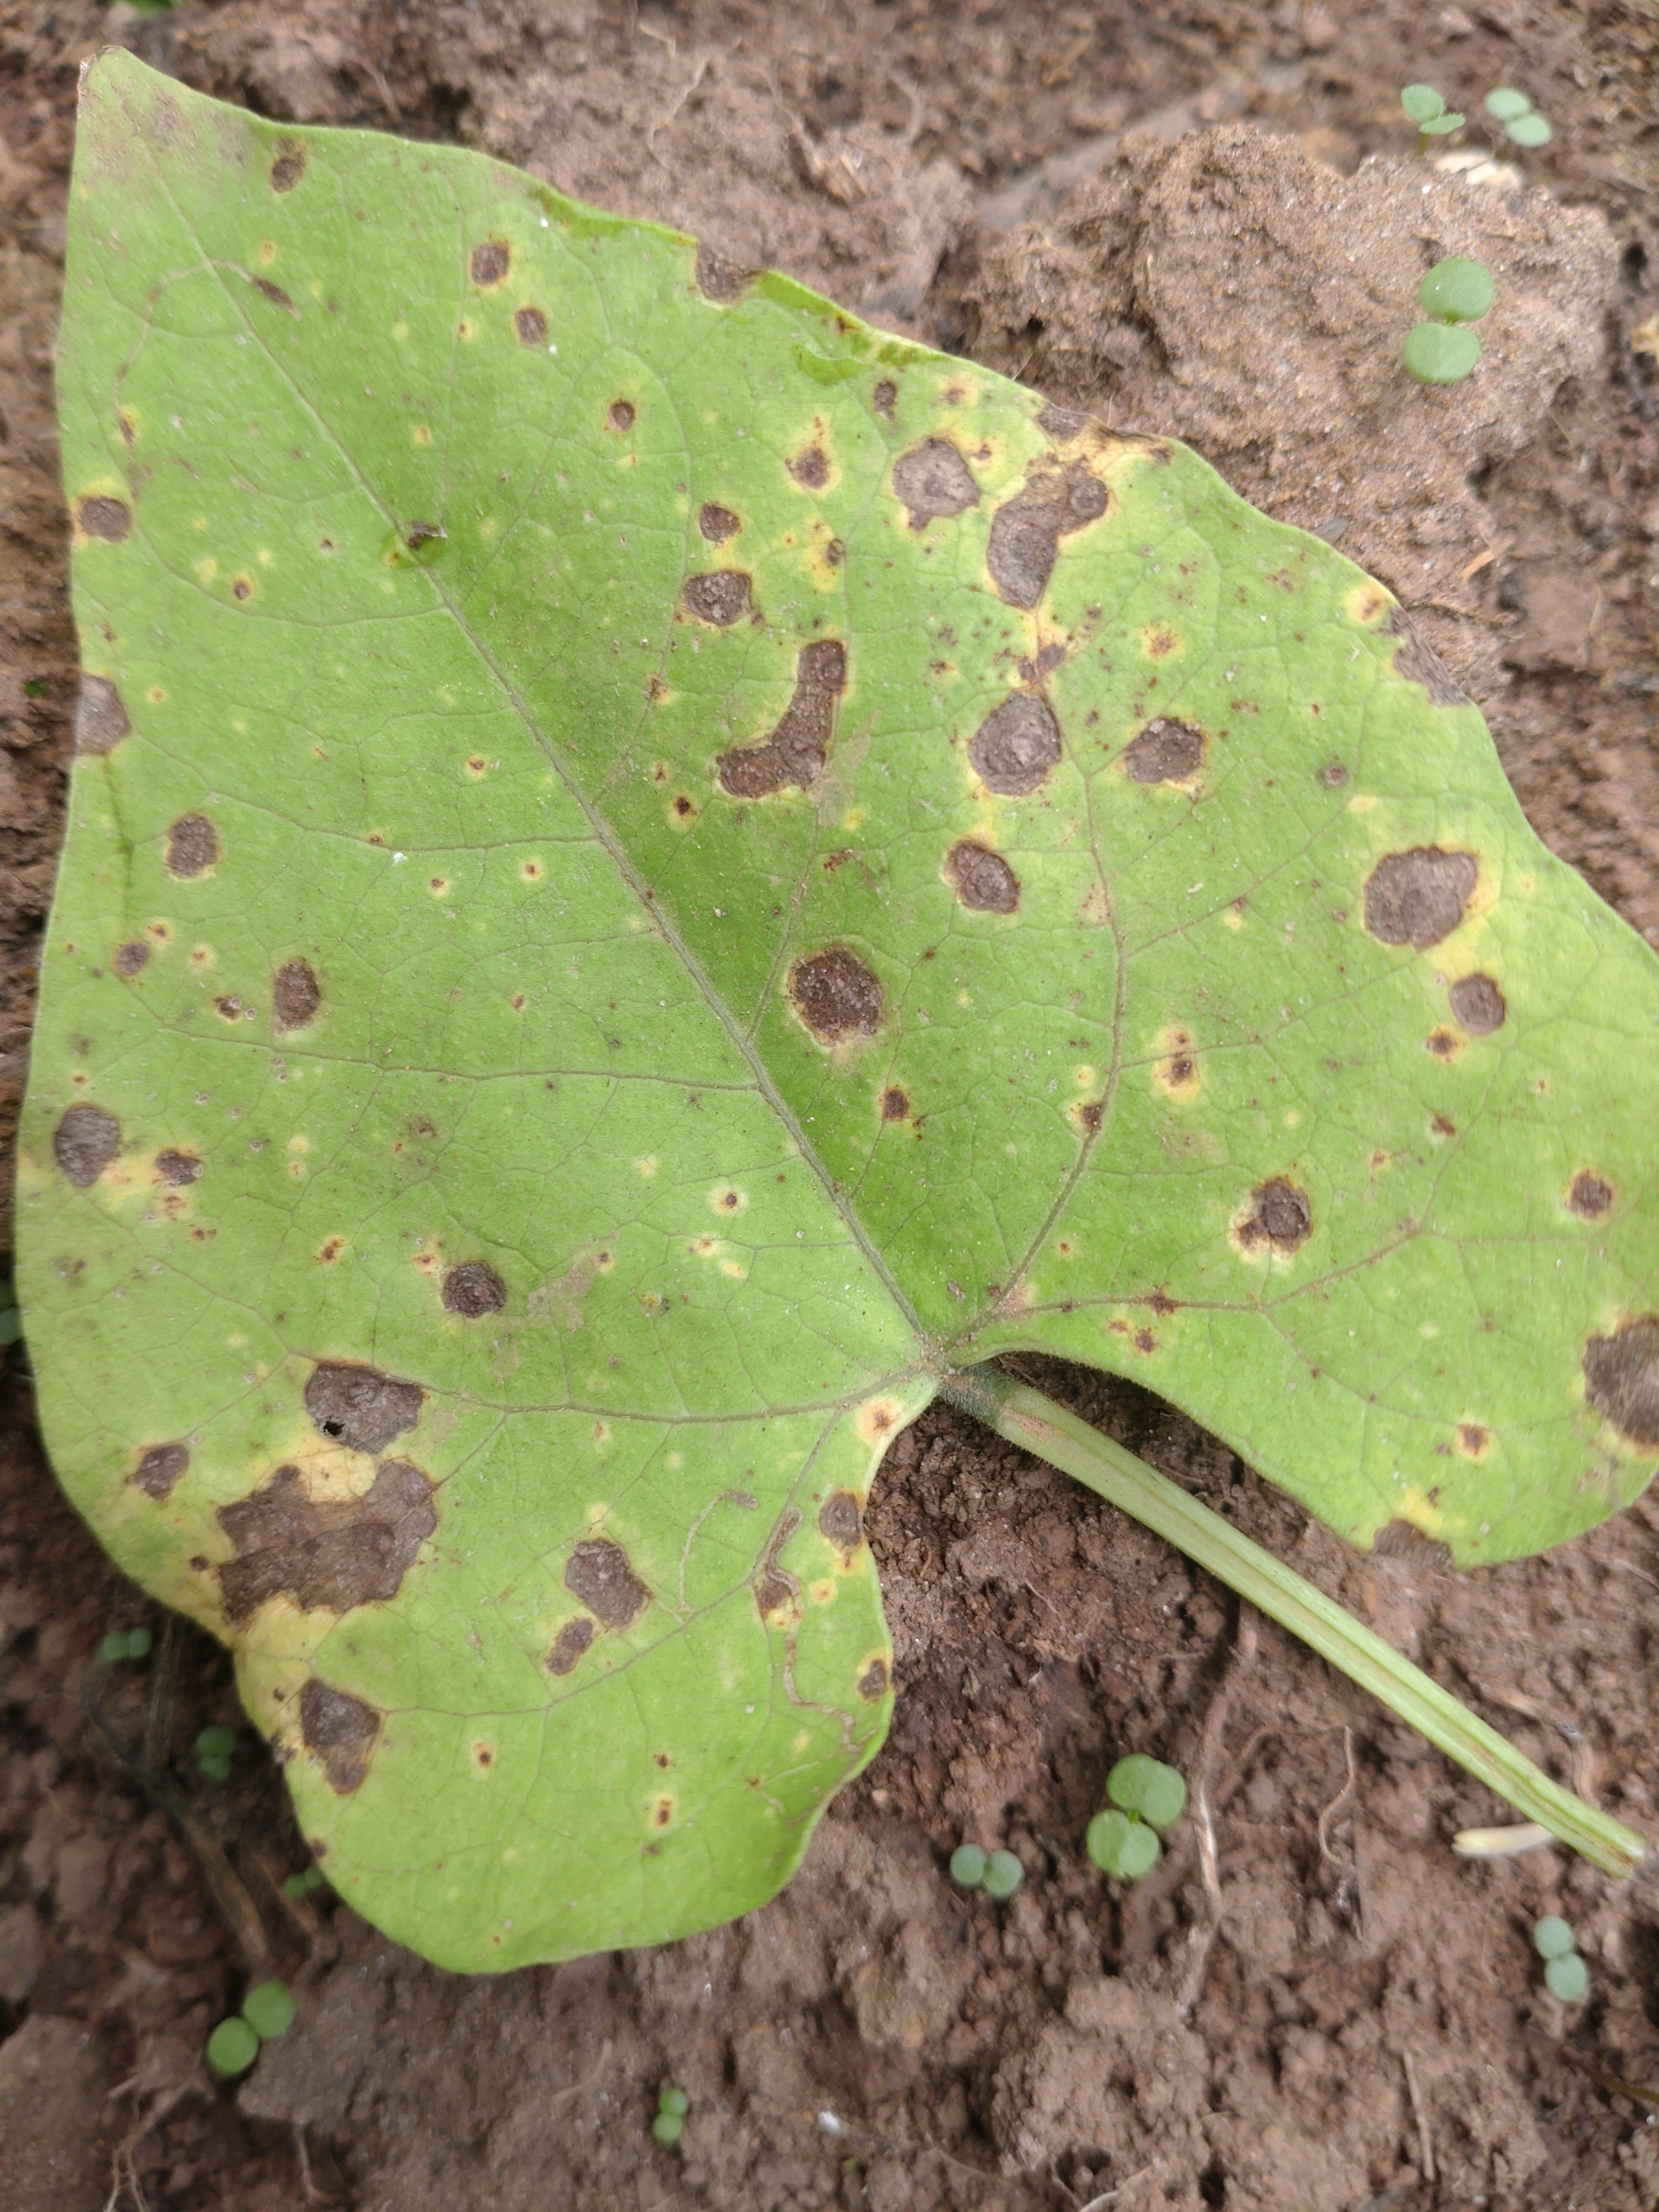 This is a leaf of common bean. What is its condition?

rust
